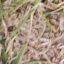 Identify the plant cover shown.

grass
